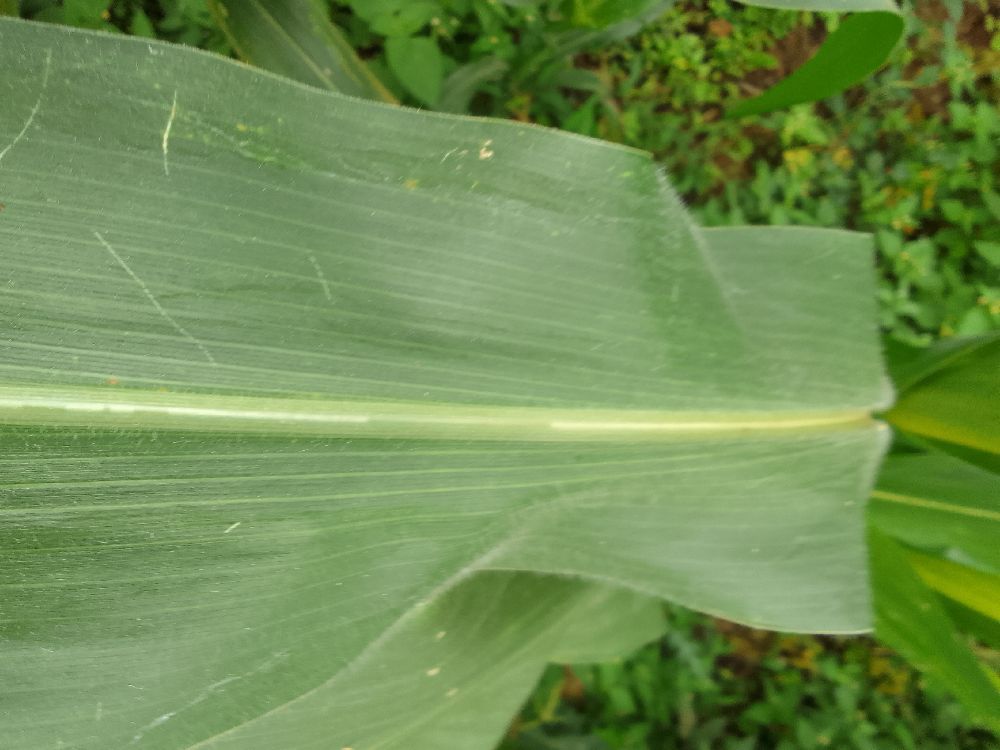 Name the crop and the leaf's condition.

maize, healthy
